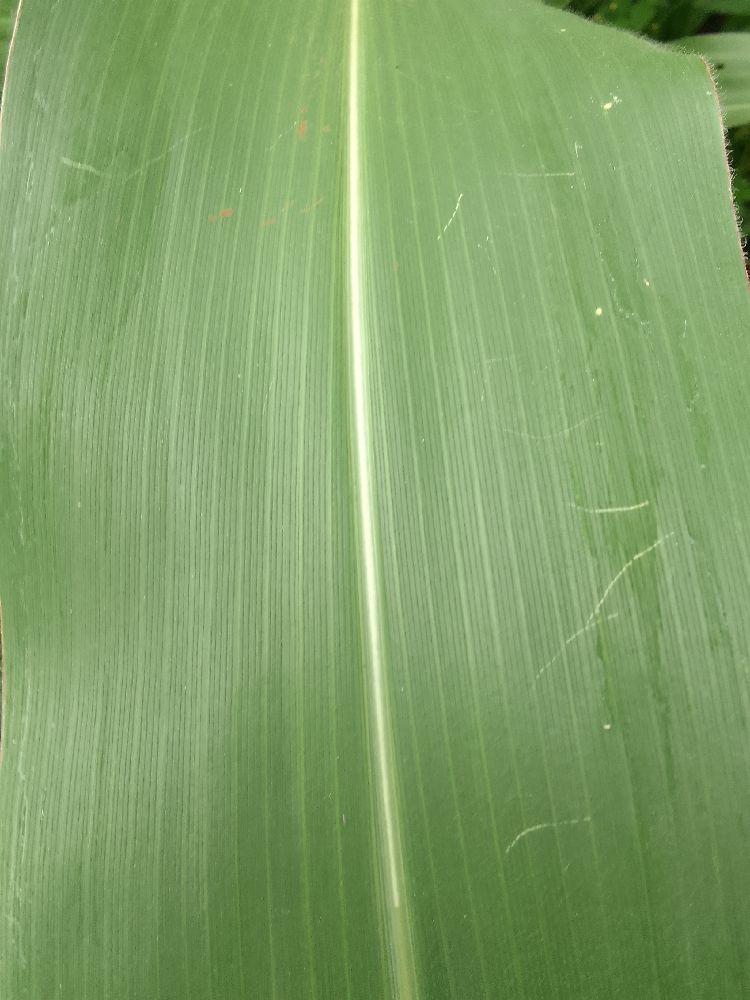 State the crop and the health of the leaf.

maize, healthy
